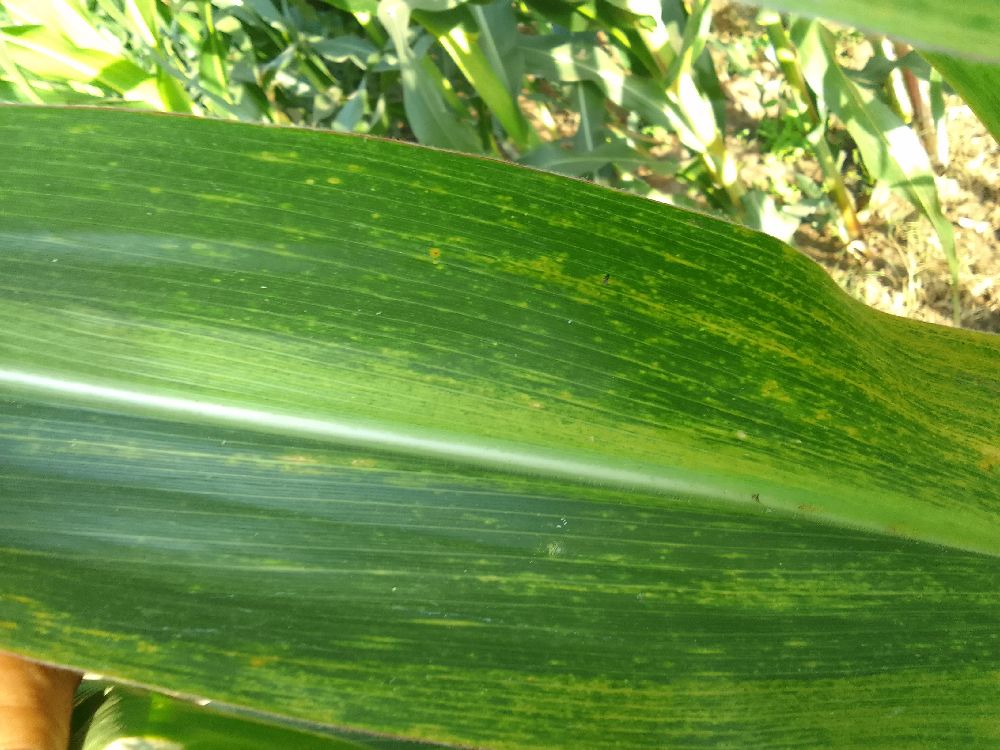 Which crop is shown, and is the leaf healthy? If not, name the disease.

maize, maize lethal necrosis
